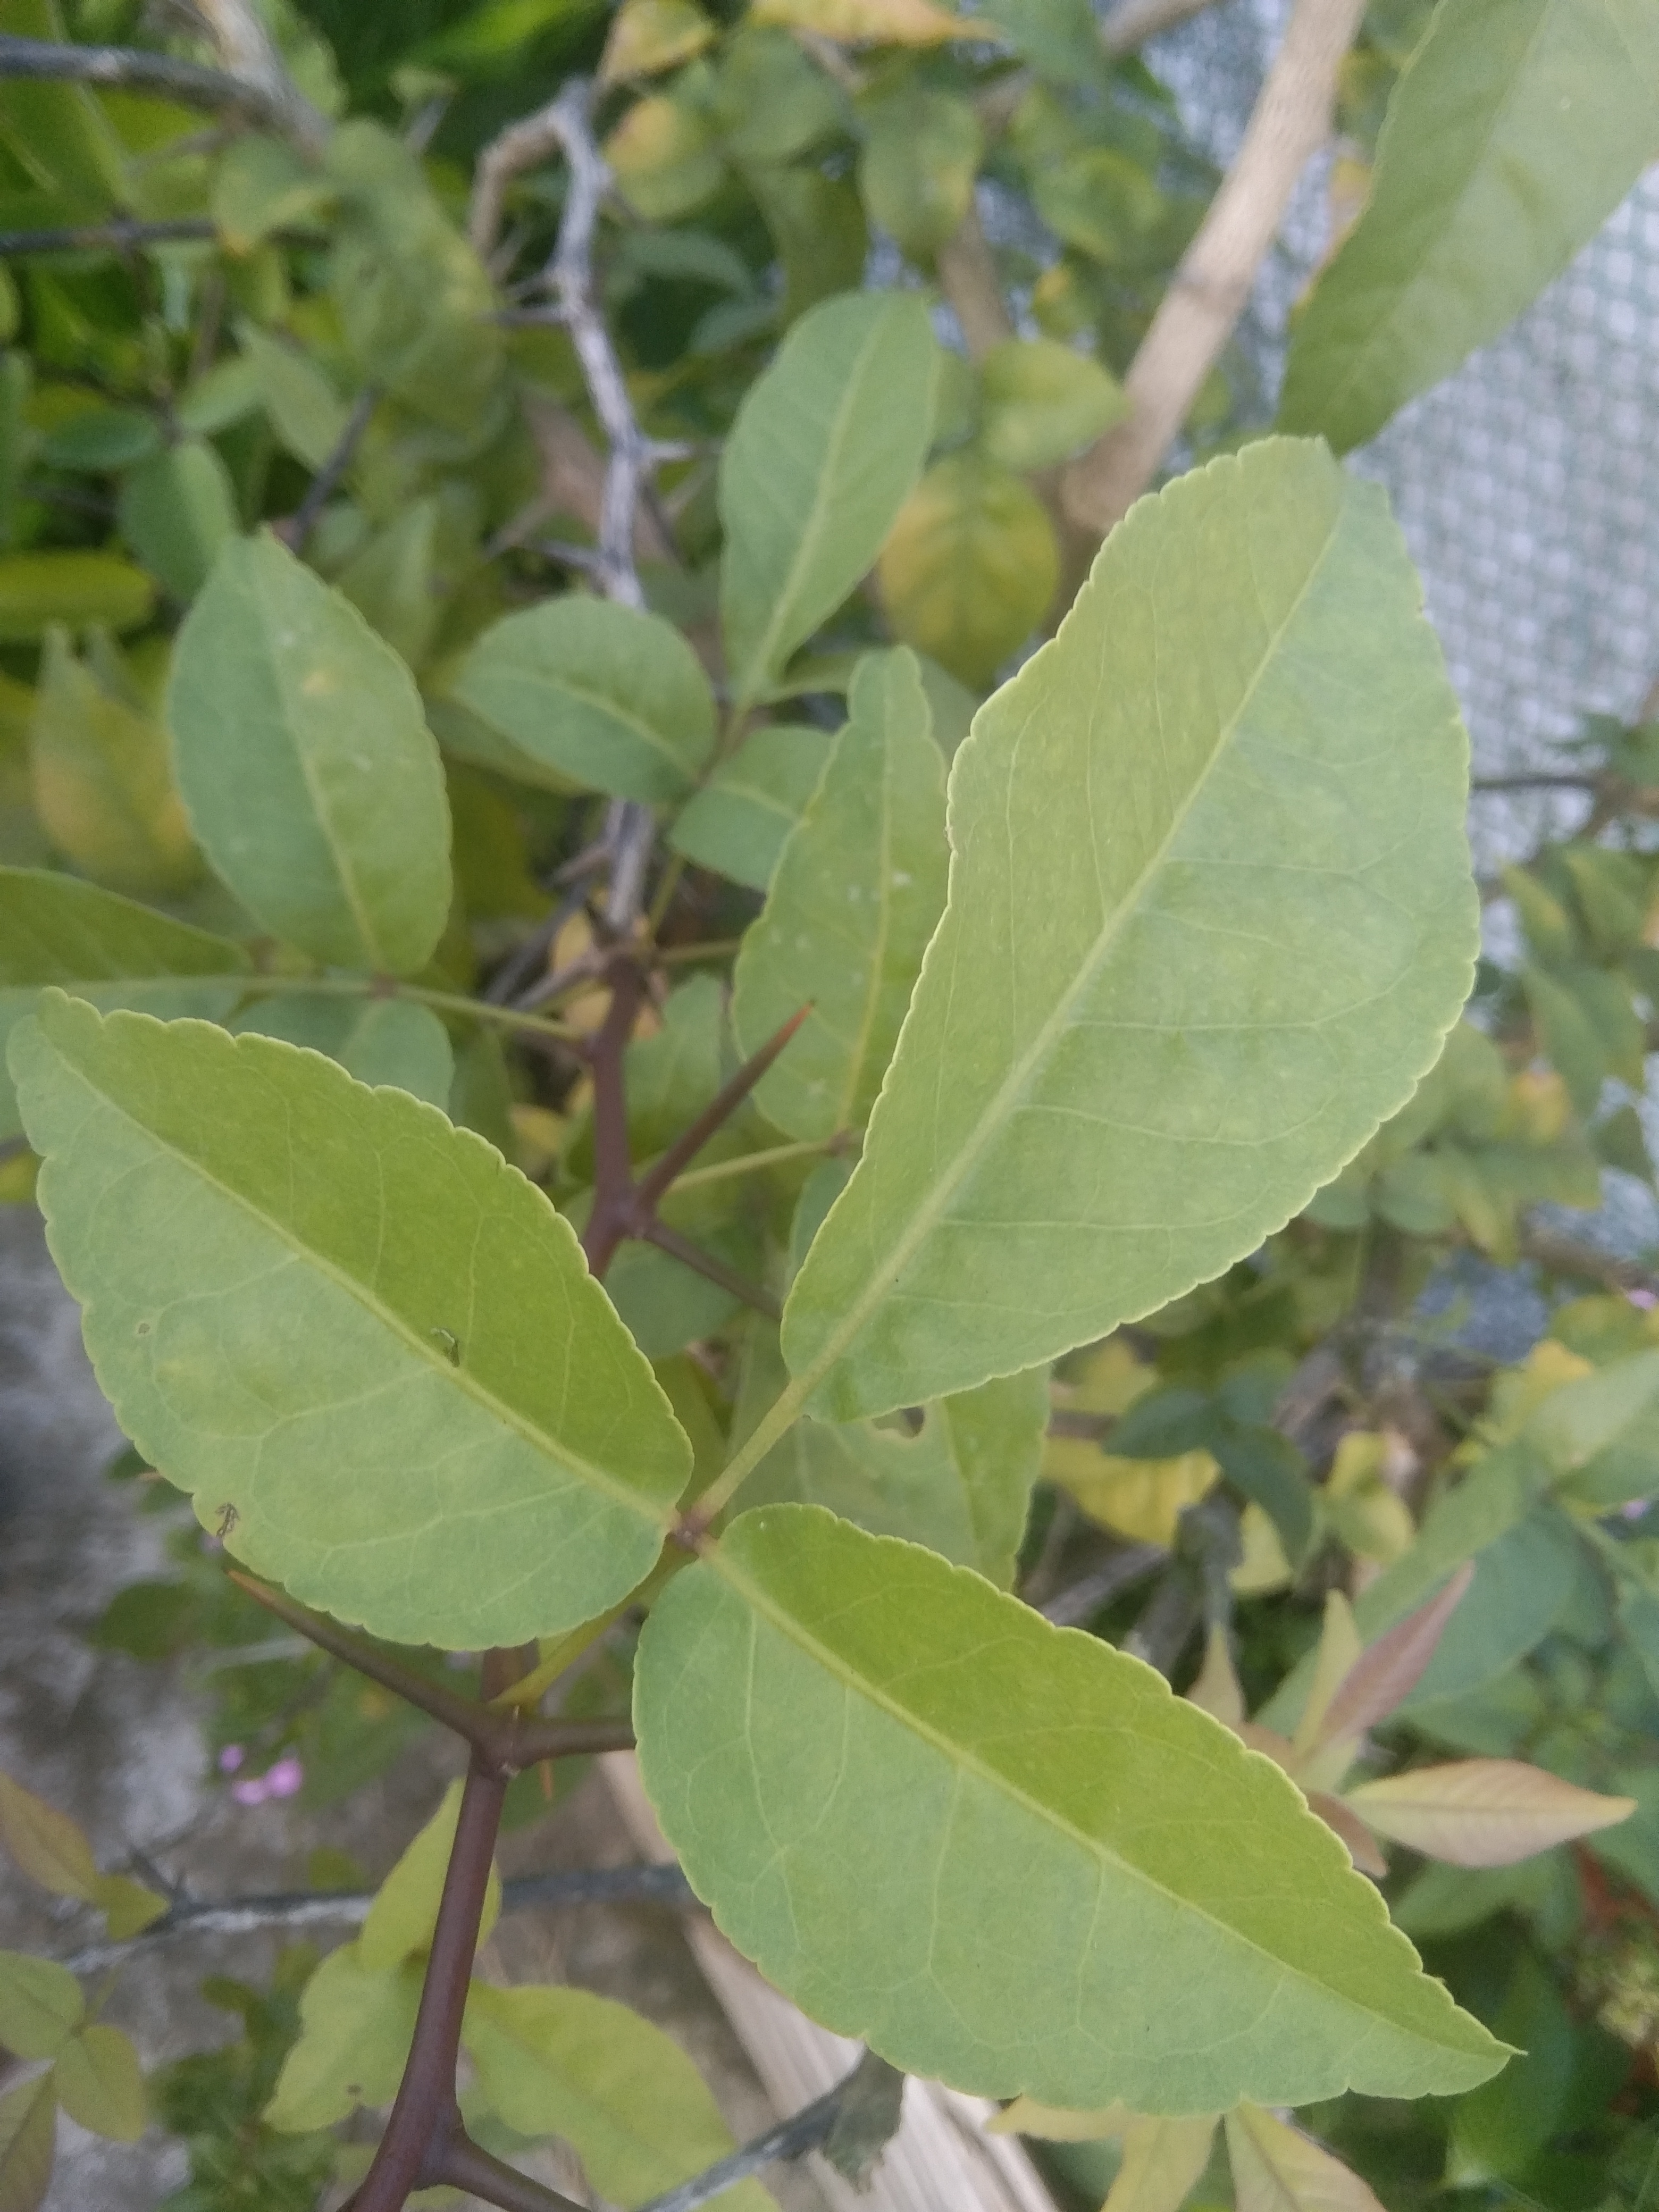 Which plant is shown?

wood apple
